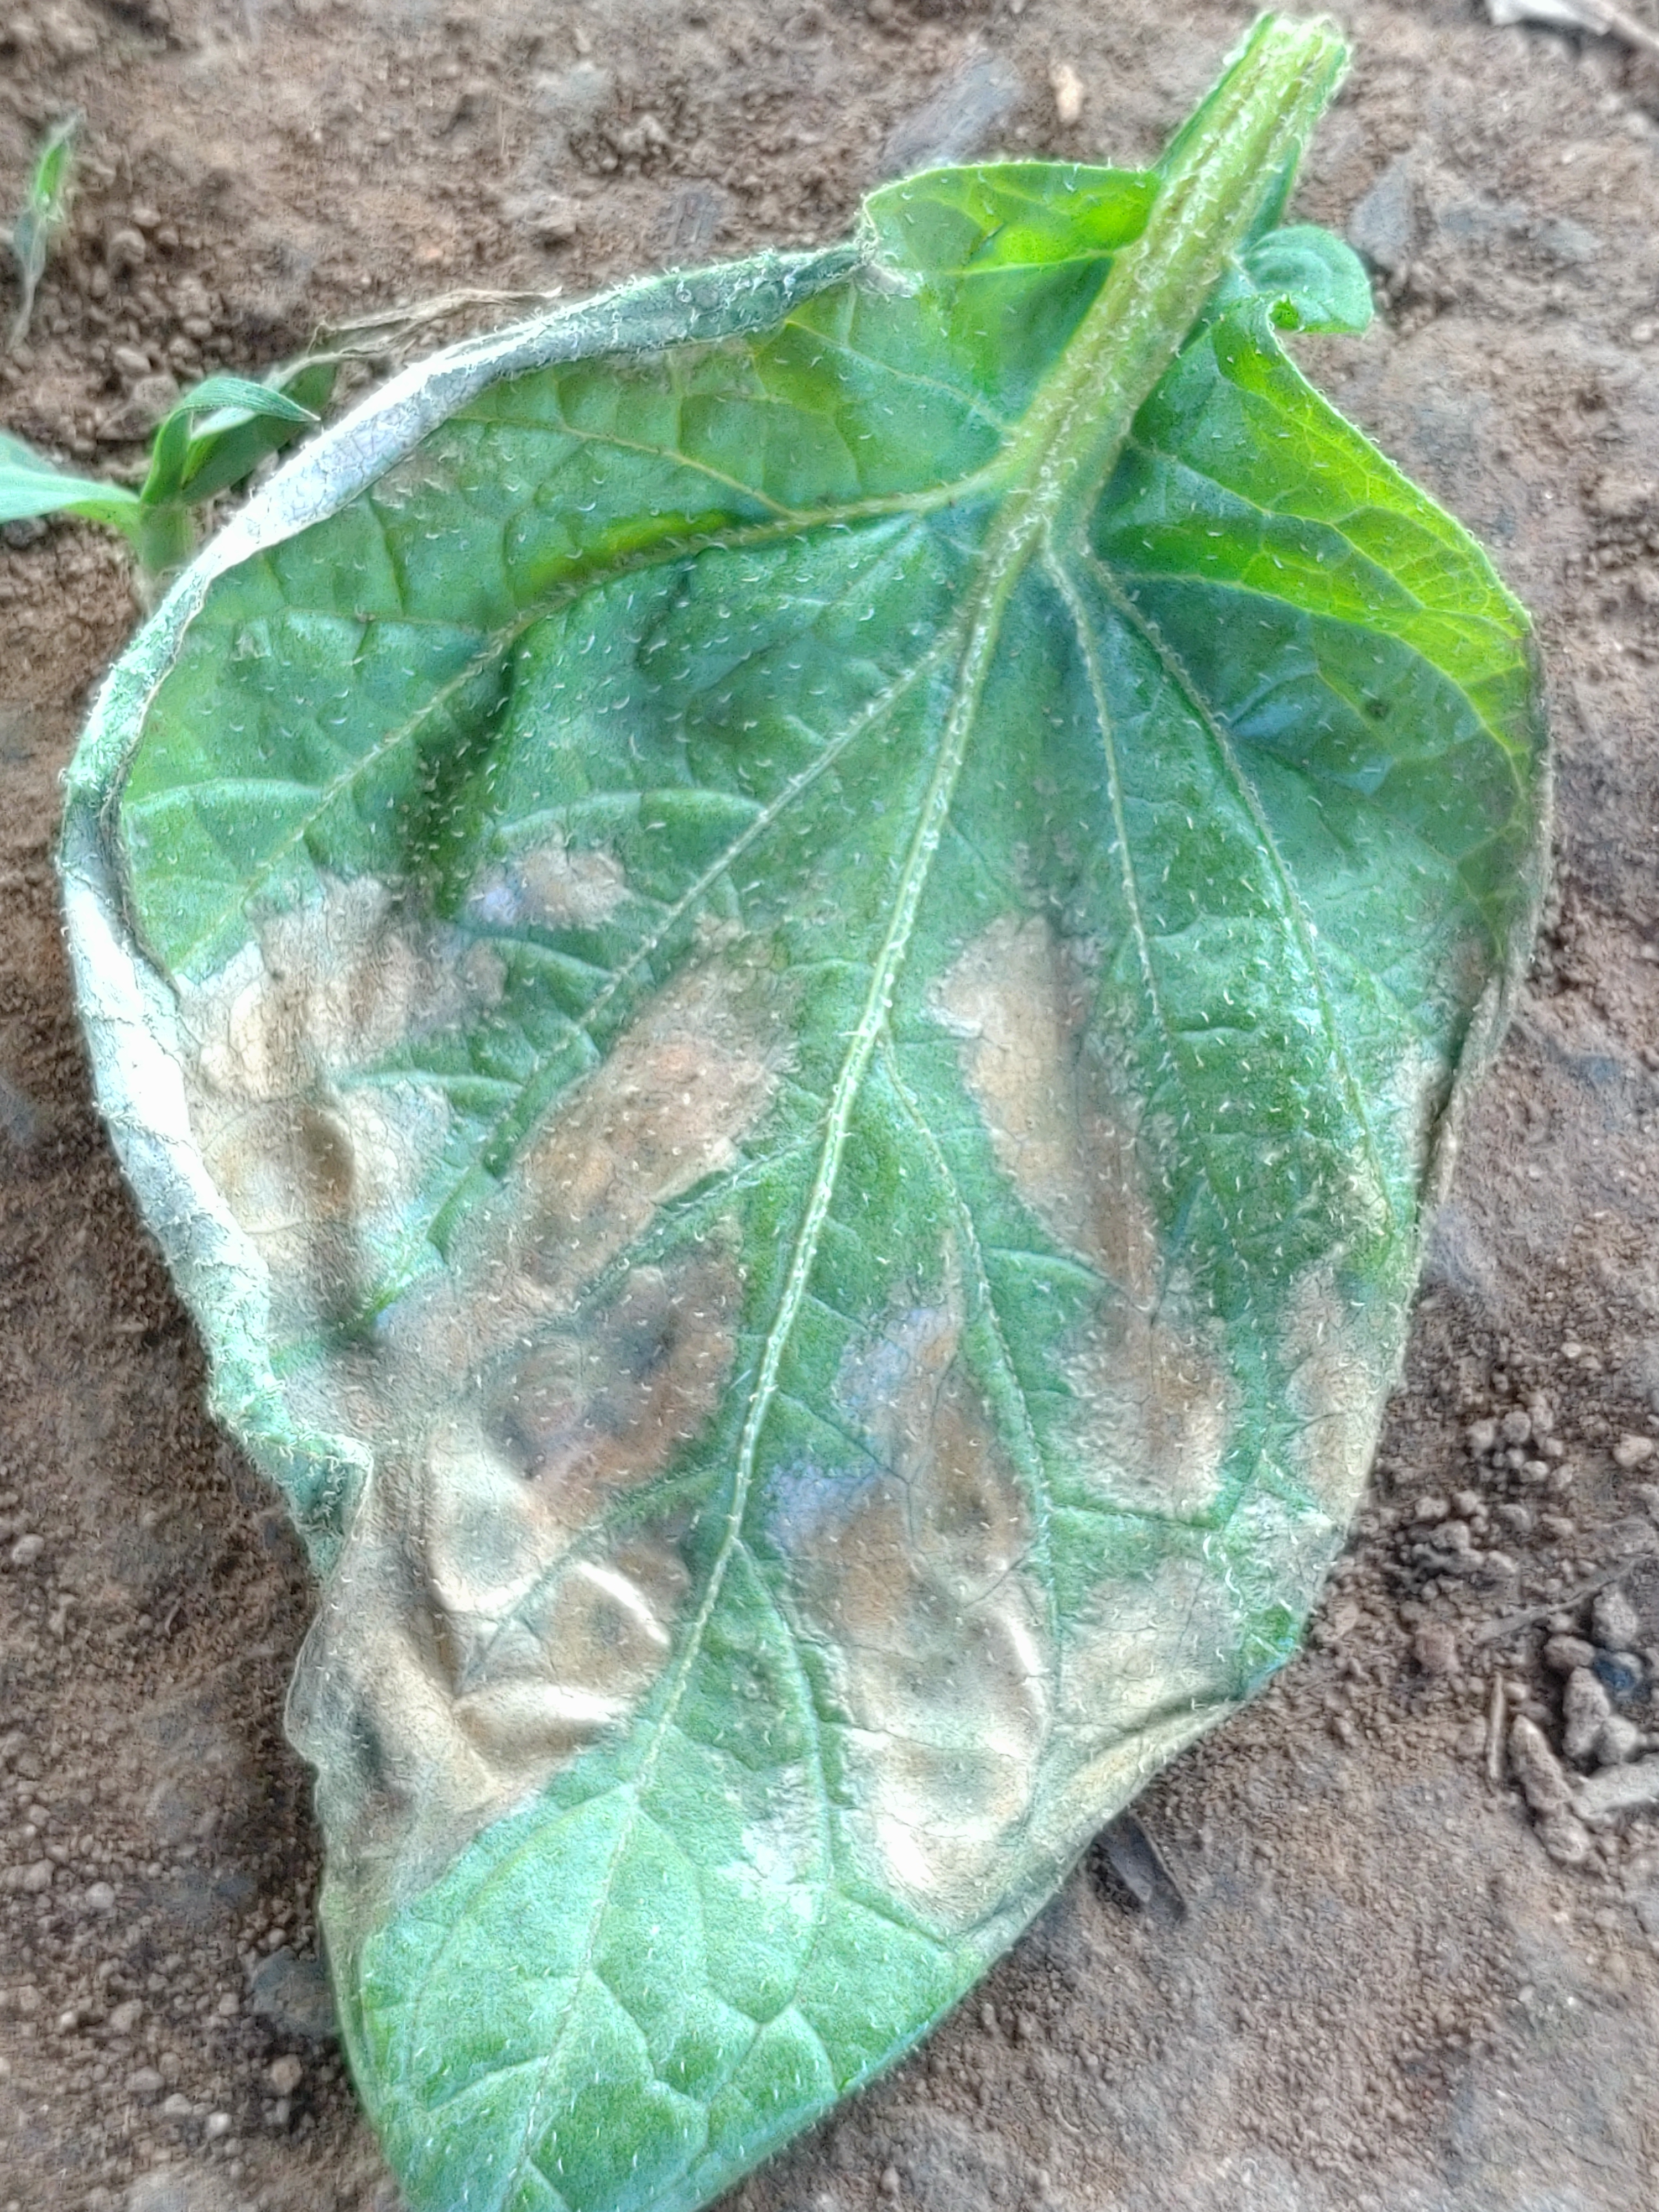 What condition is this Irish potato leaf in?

early blight
